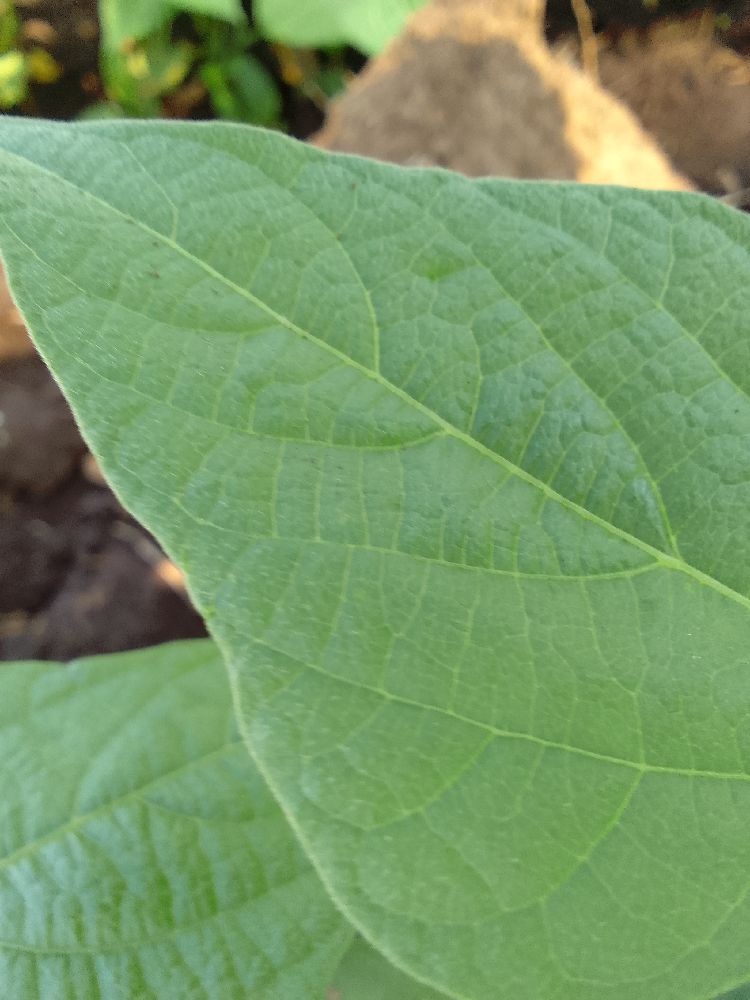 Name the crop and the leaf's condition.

common bean, healthy
